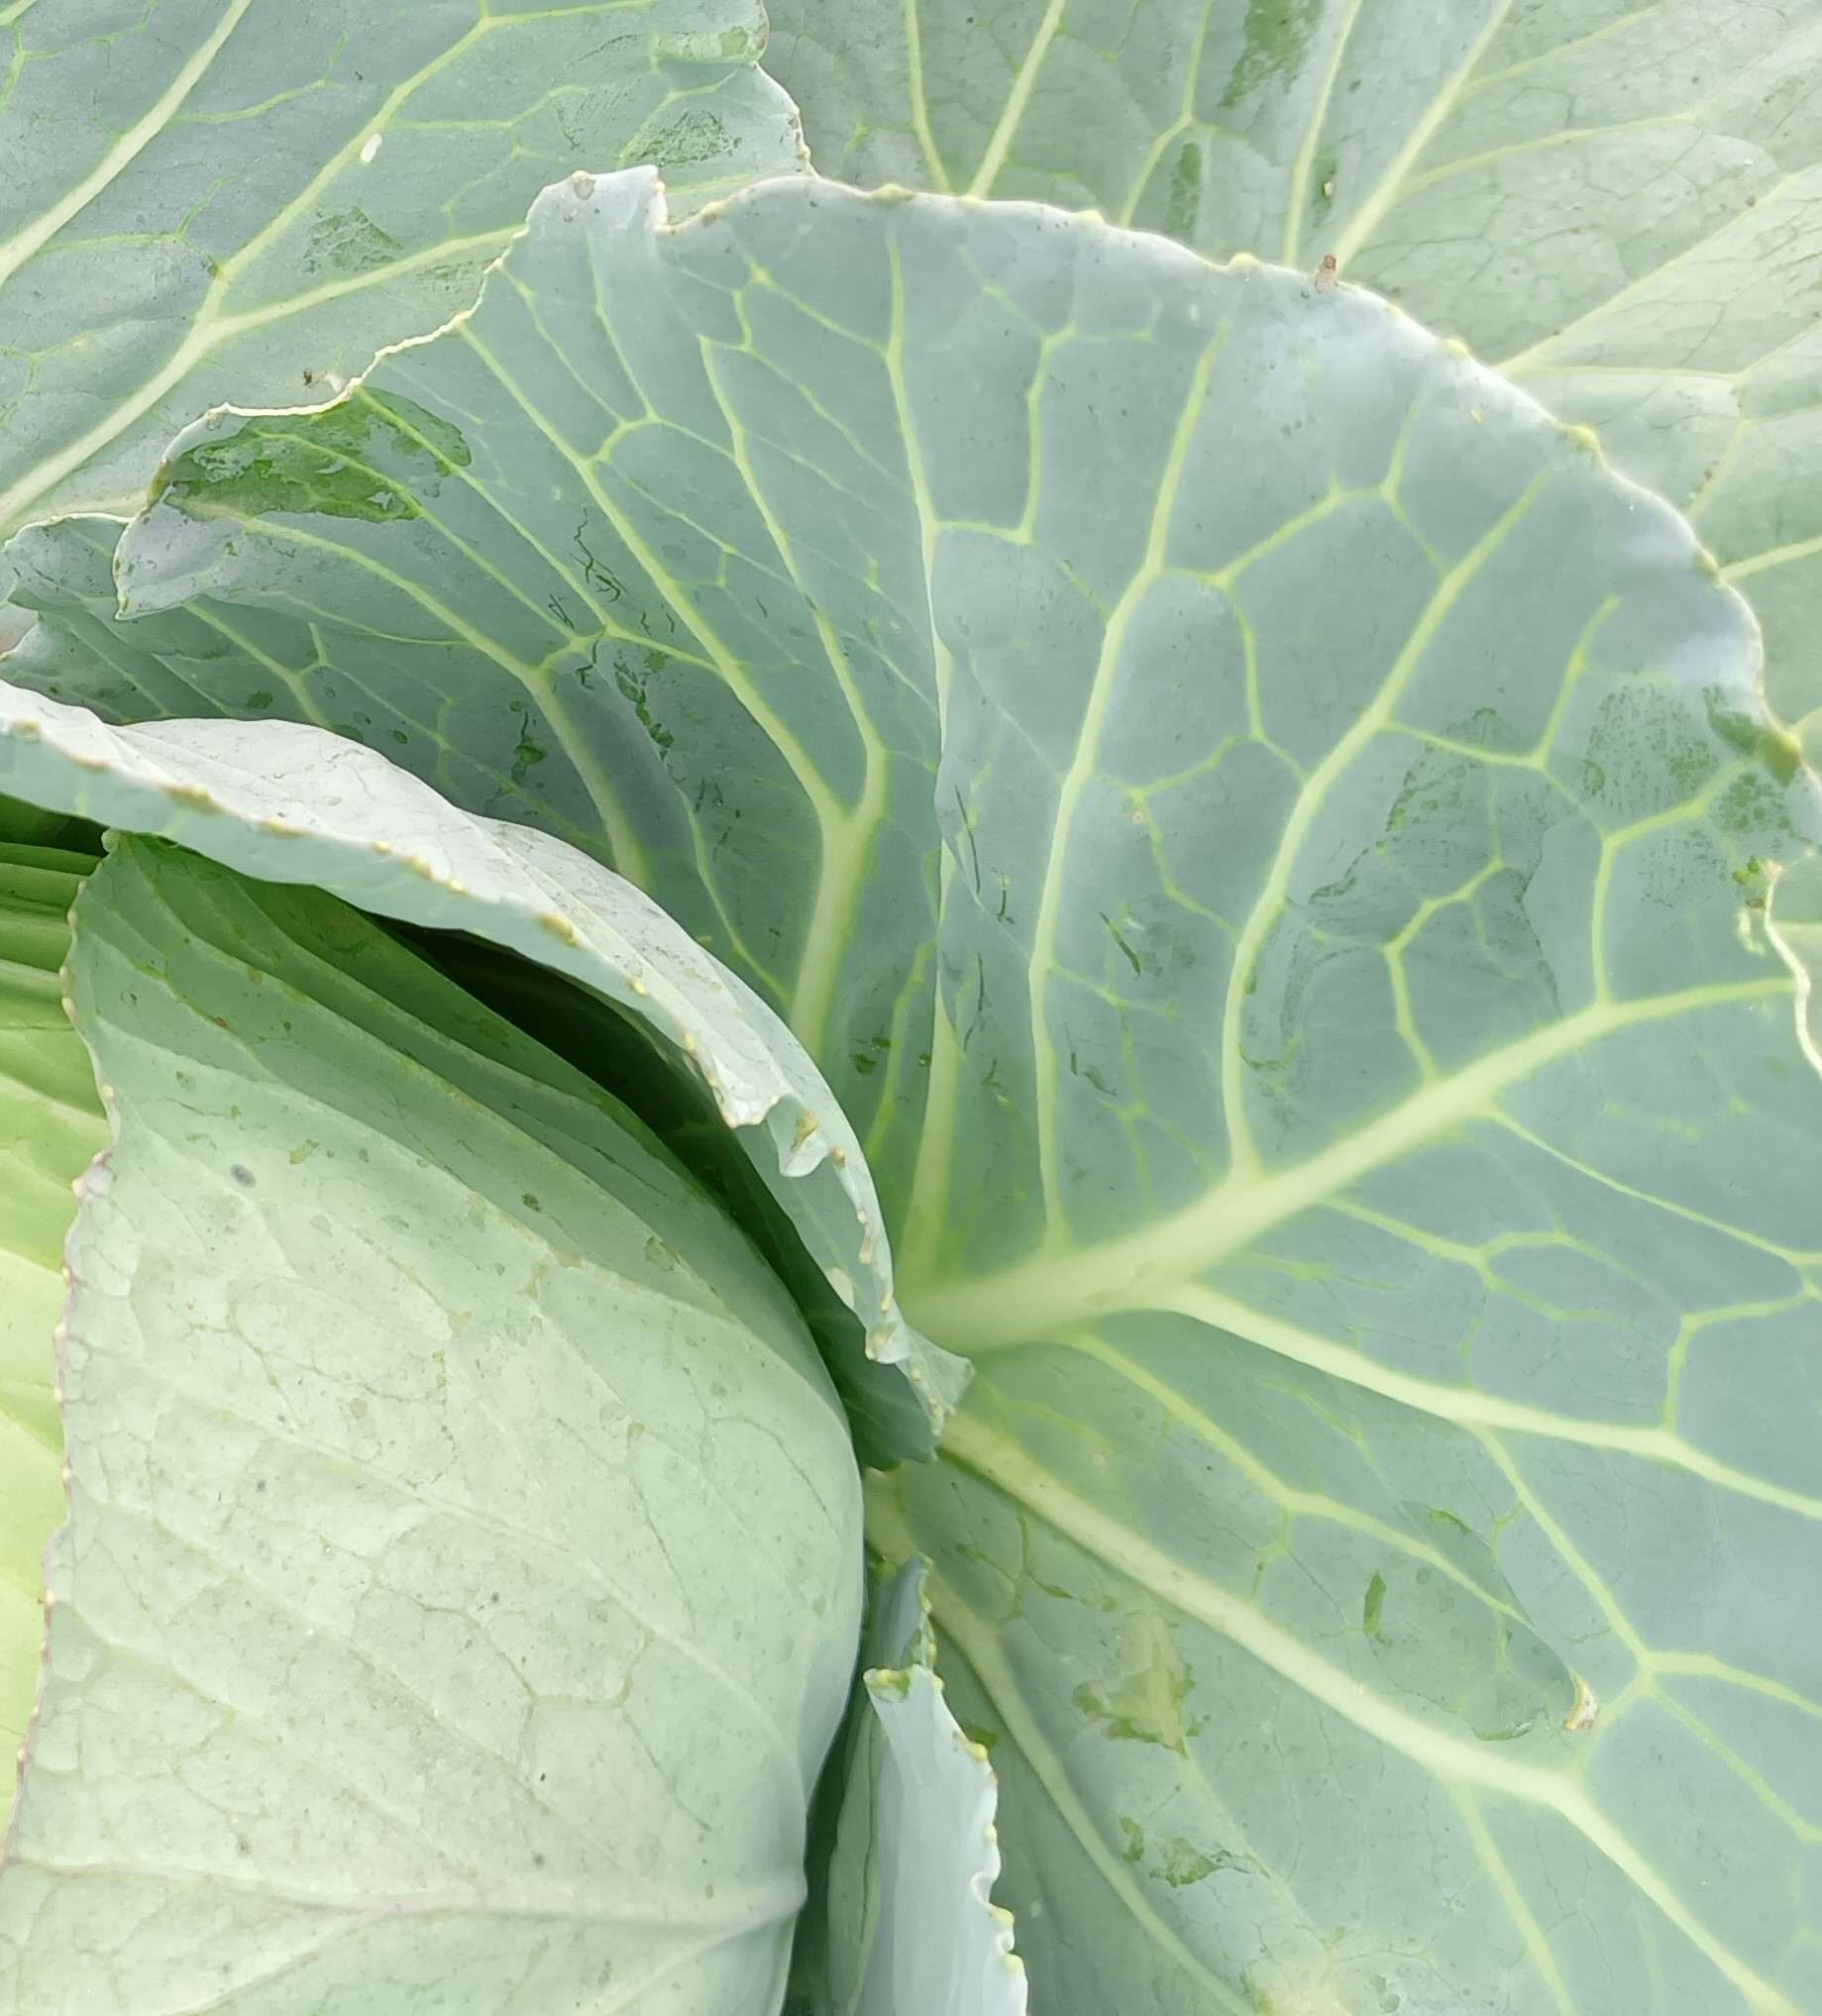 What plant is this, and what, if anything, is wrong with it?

cabbage, healthy
